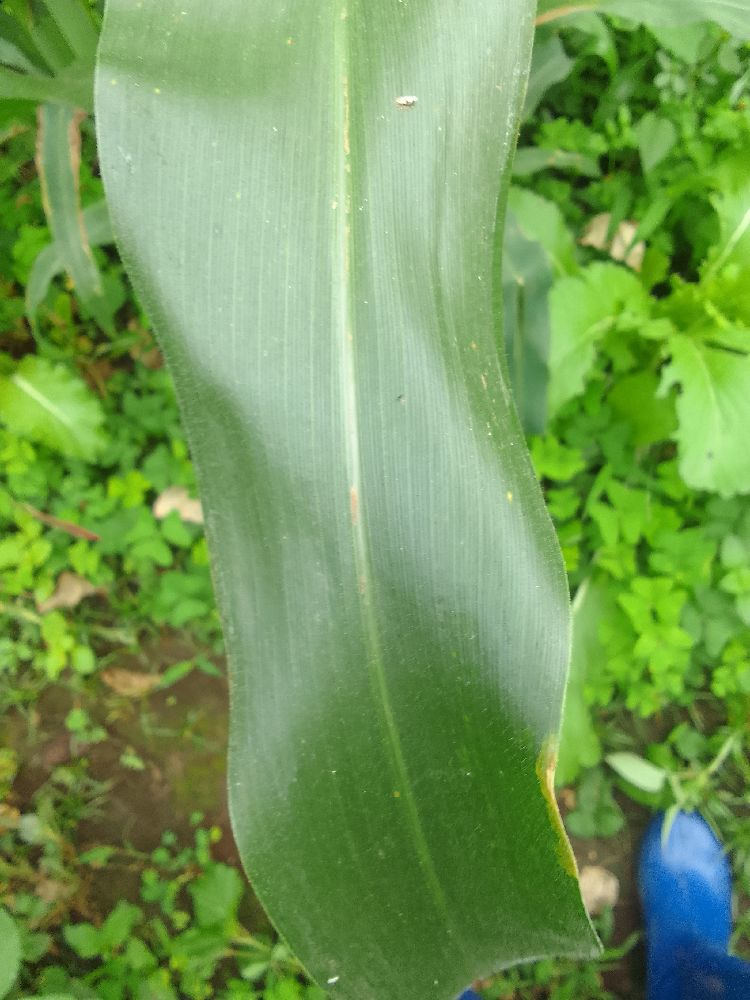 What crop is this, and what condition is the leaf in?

maize, healthy
